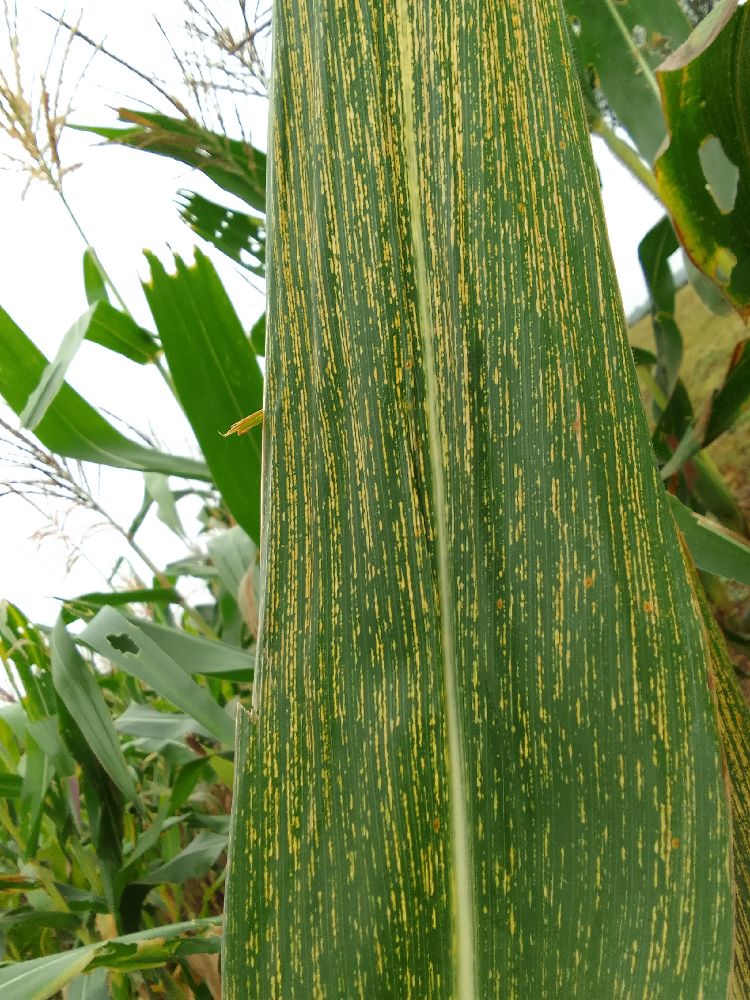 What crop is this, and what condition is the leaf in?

maize, maize streak virus
